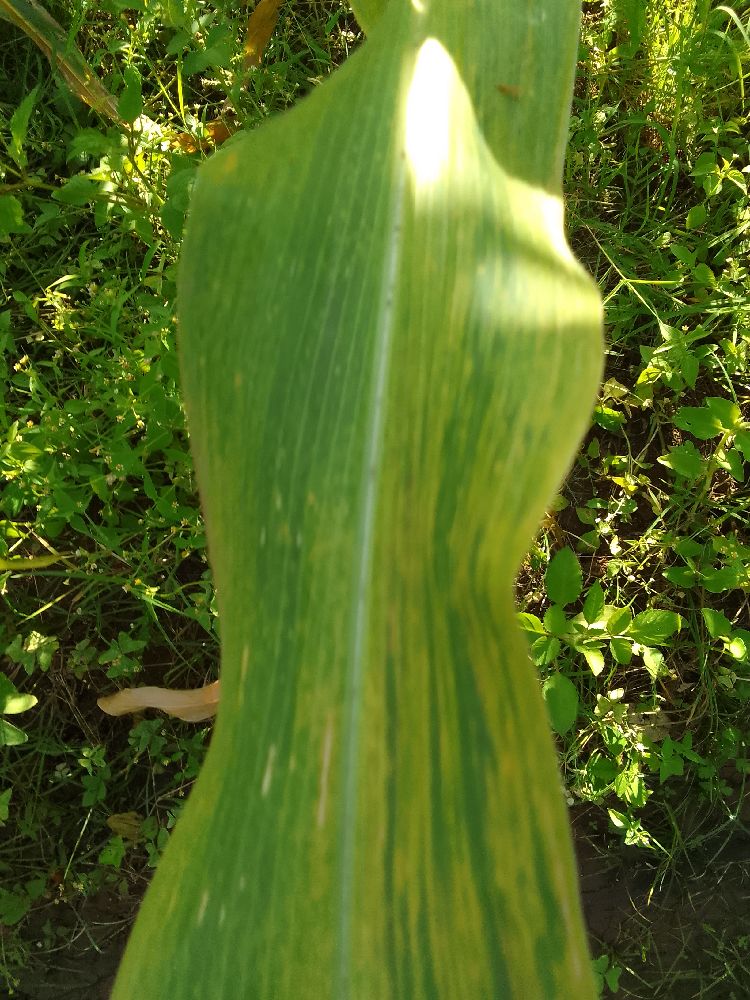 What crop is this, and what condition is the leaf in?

maize, maize lethal necrosis
